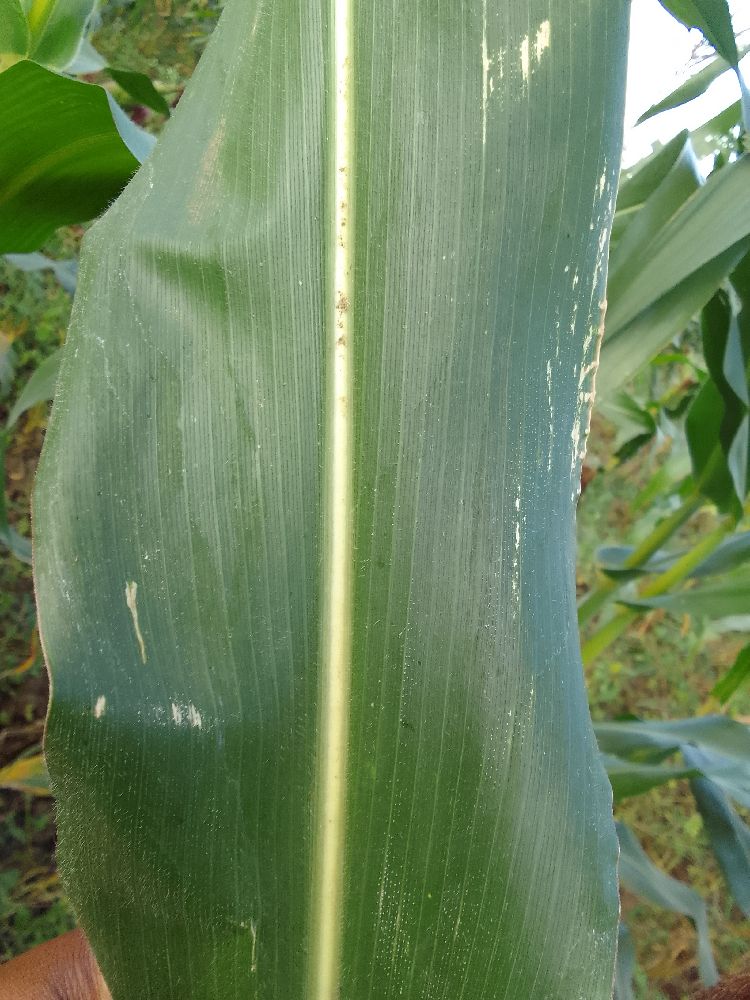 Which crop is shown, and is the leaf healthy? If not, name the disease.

maize, healthy
